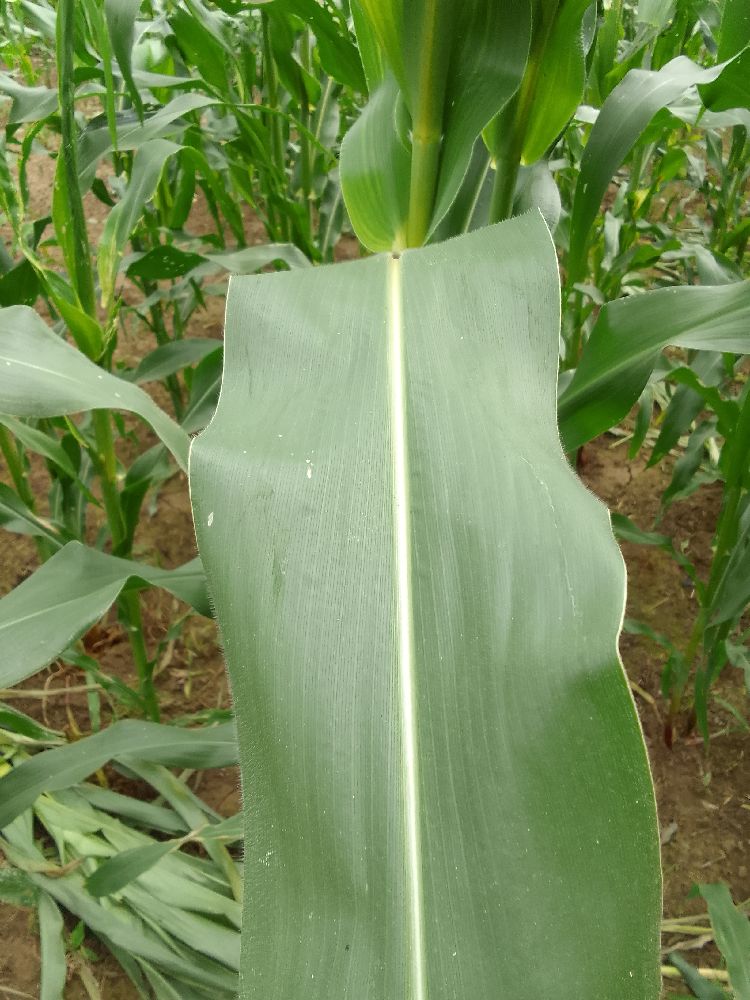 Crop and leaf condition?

maize, healthy
